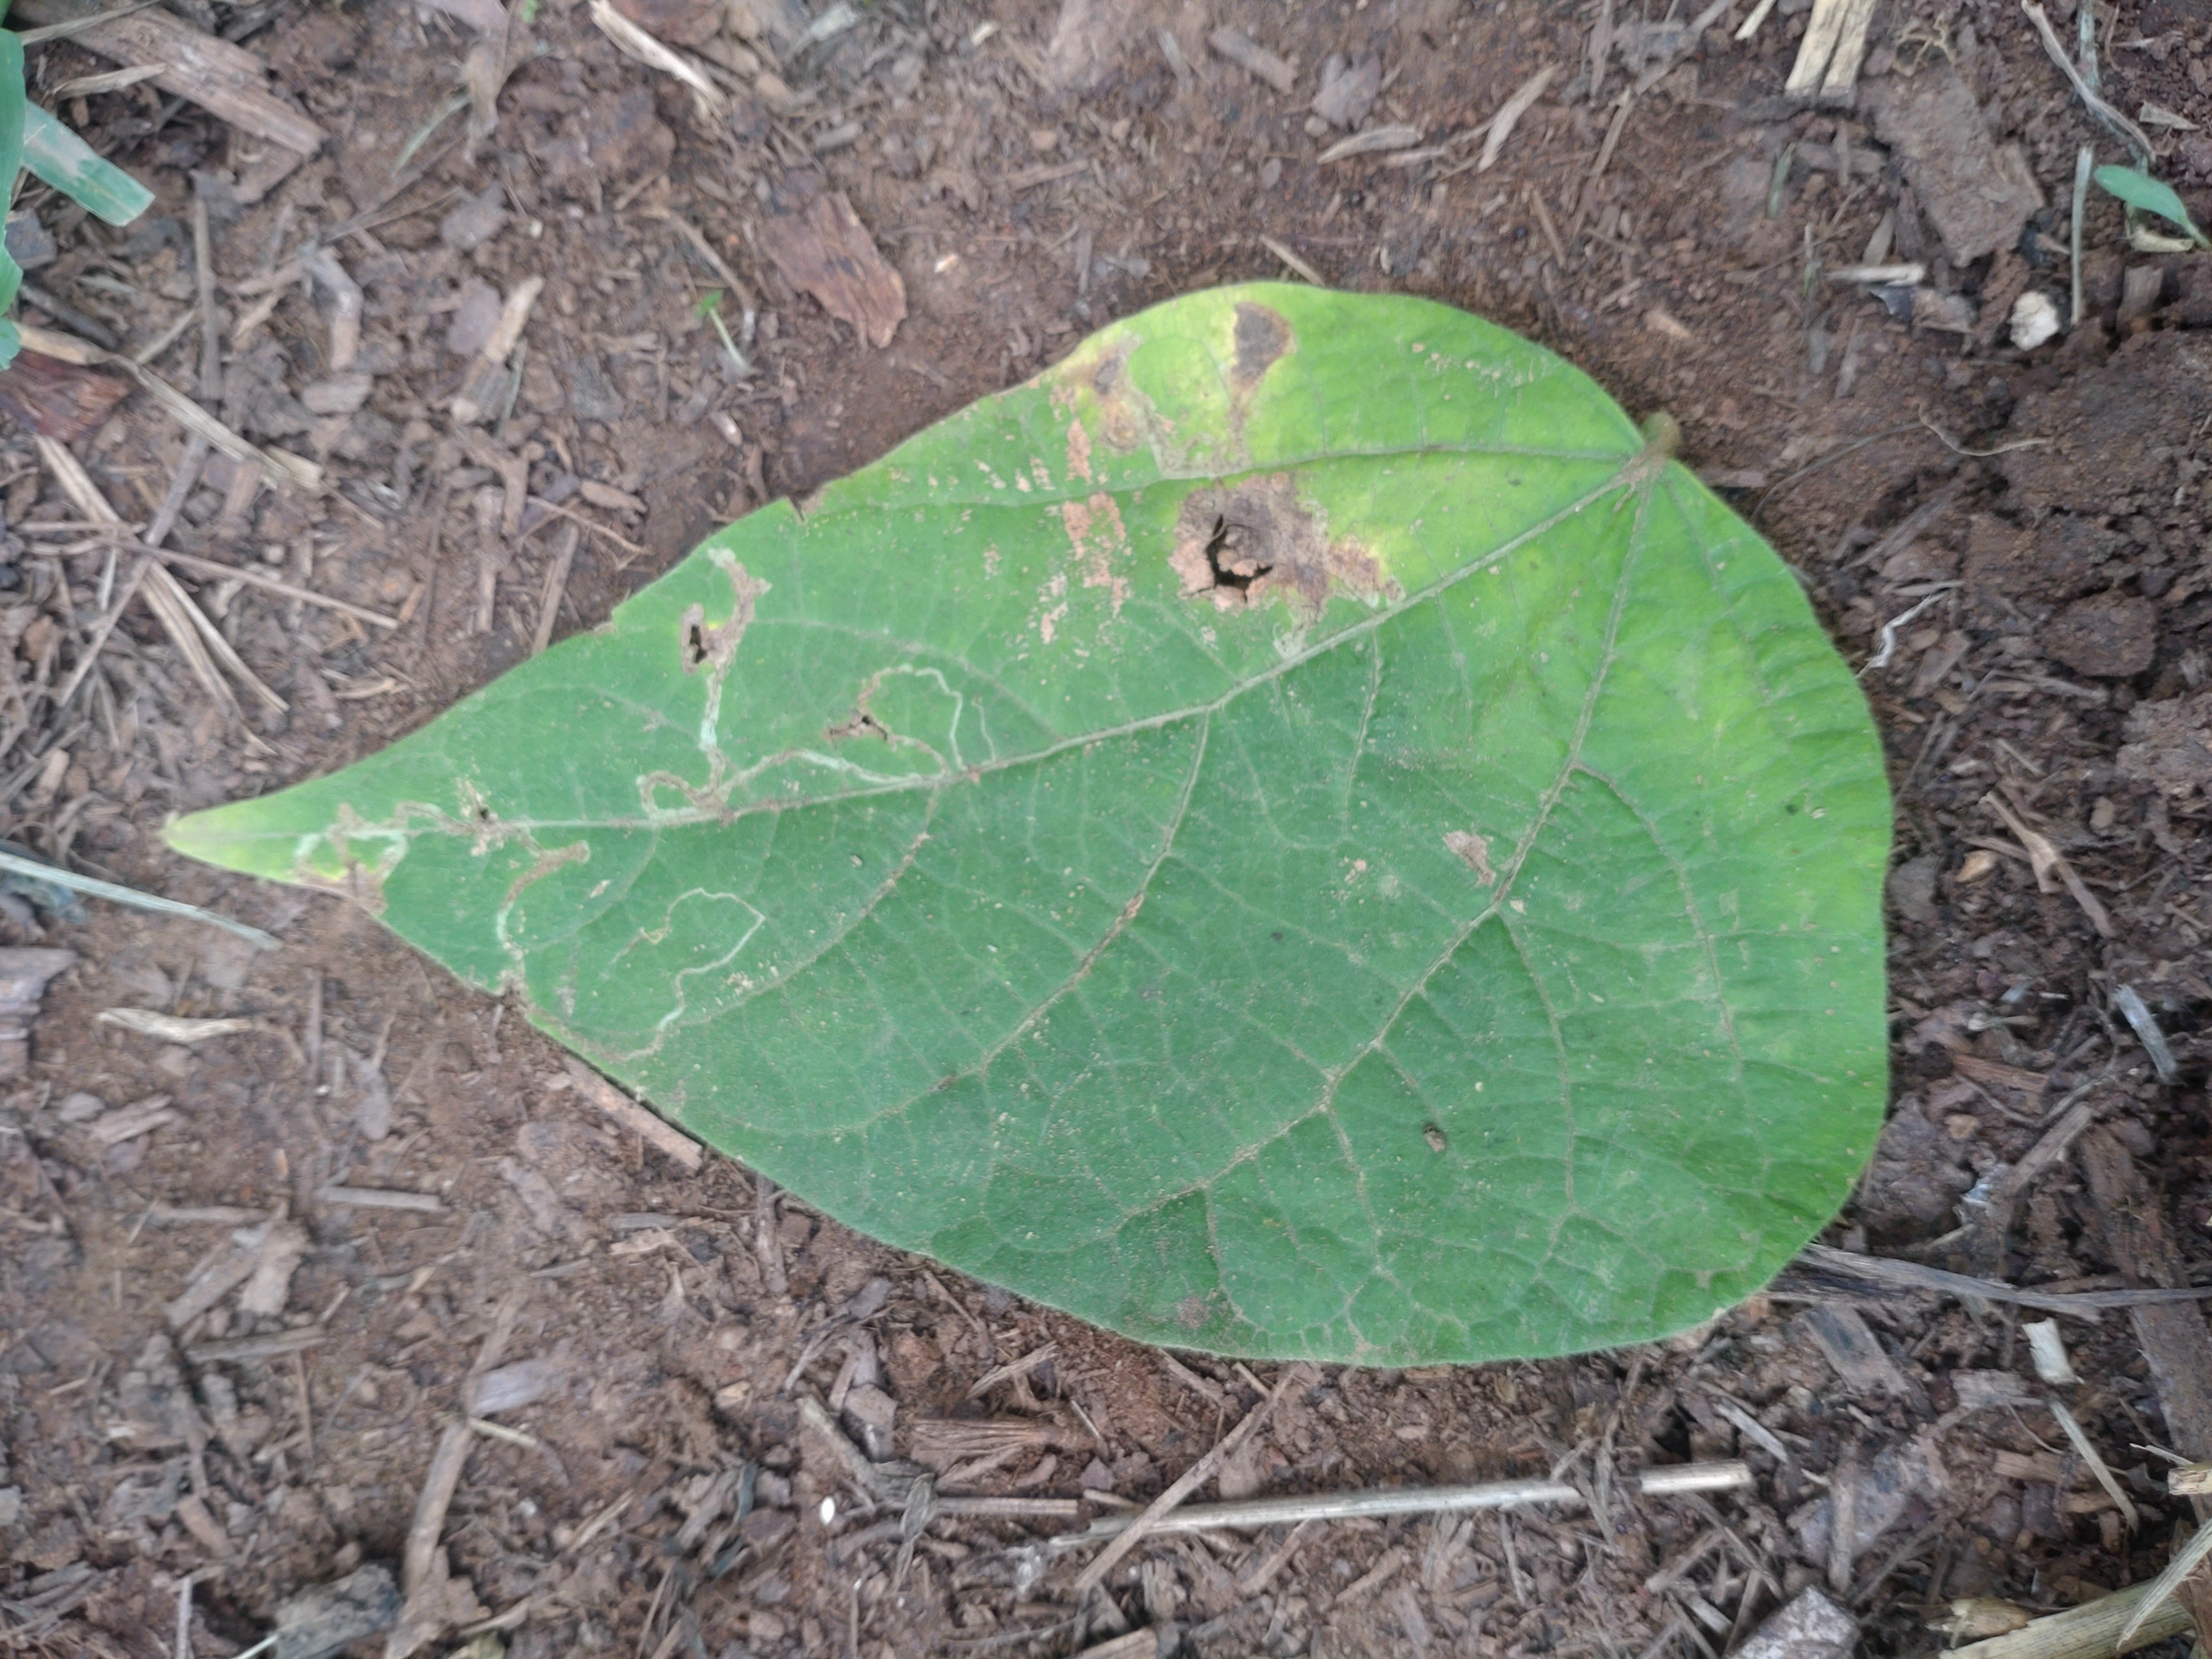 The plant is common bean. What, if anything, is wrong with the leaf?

anthracnose
